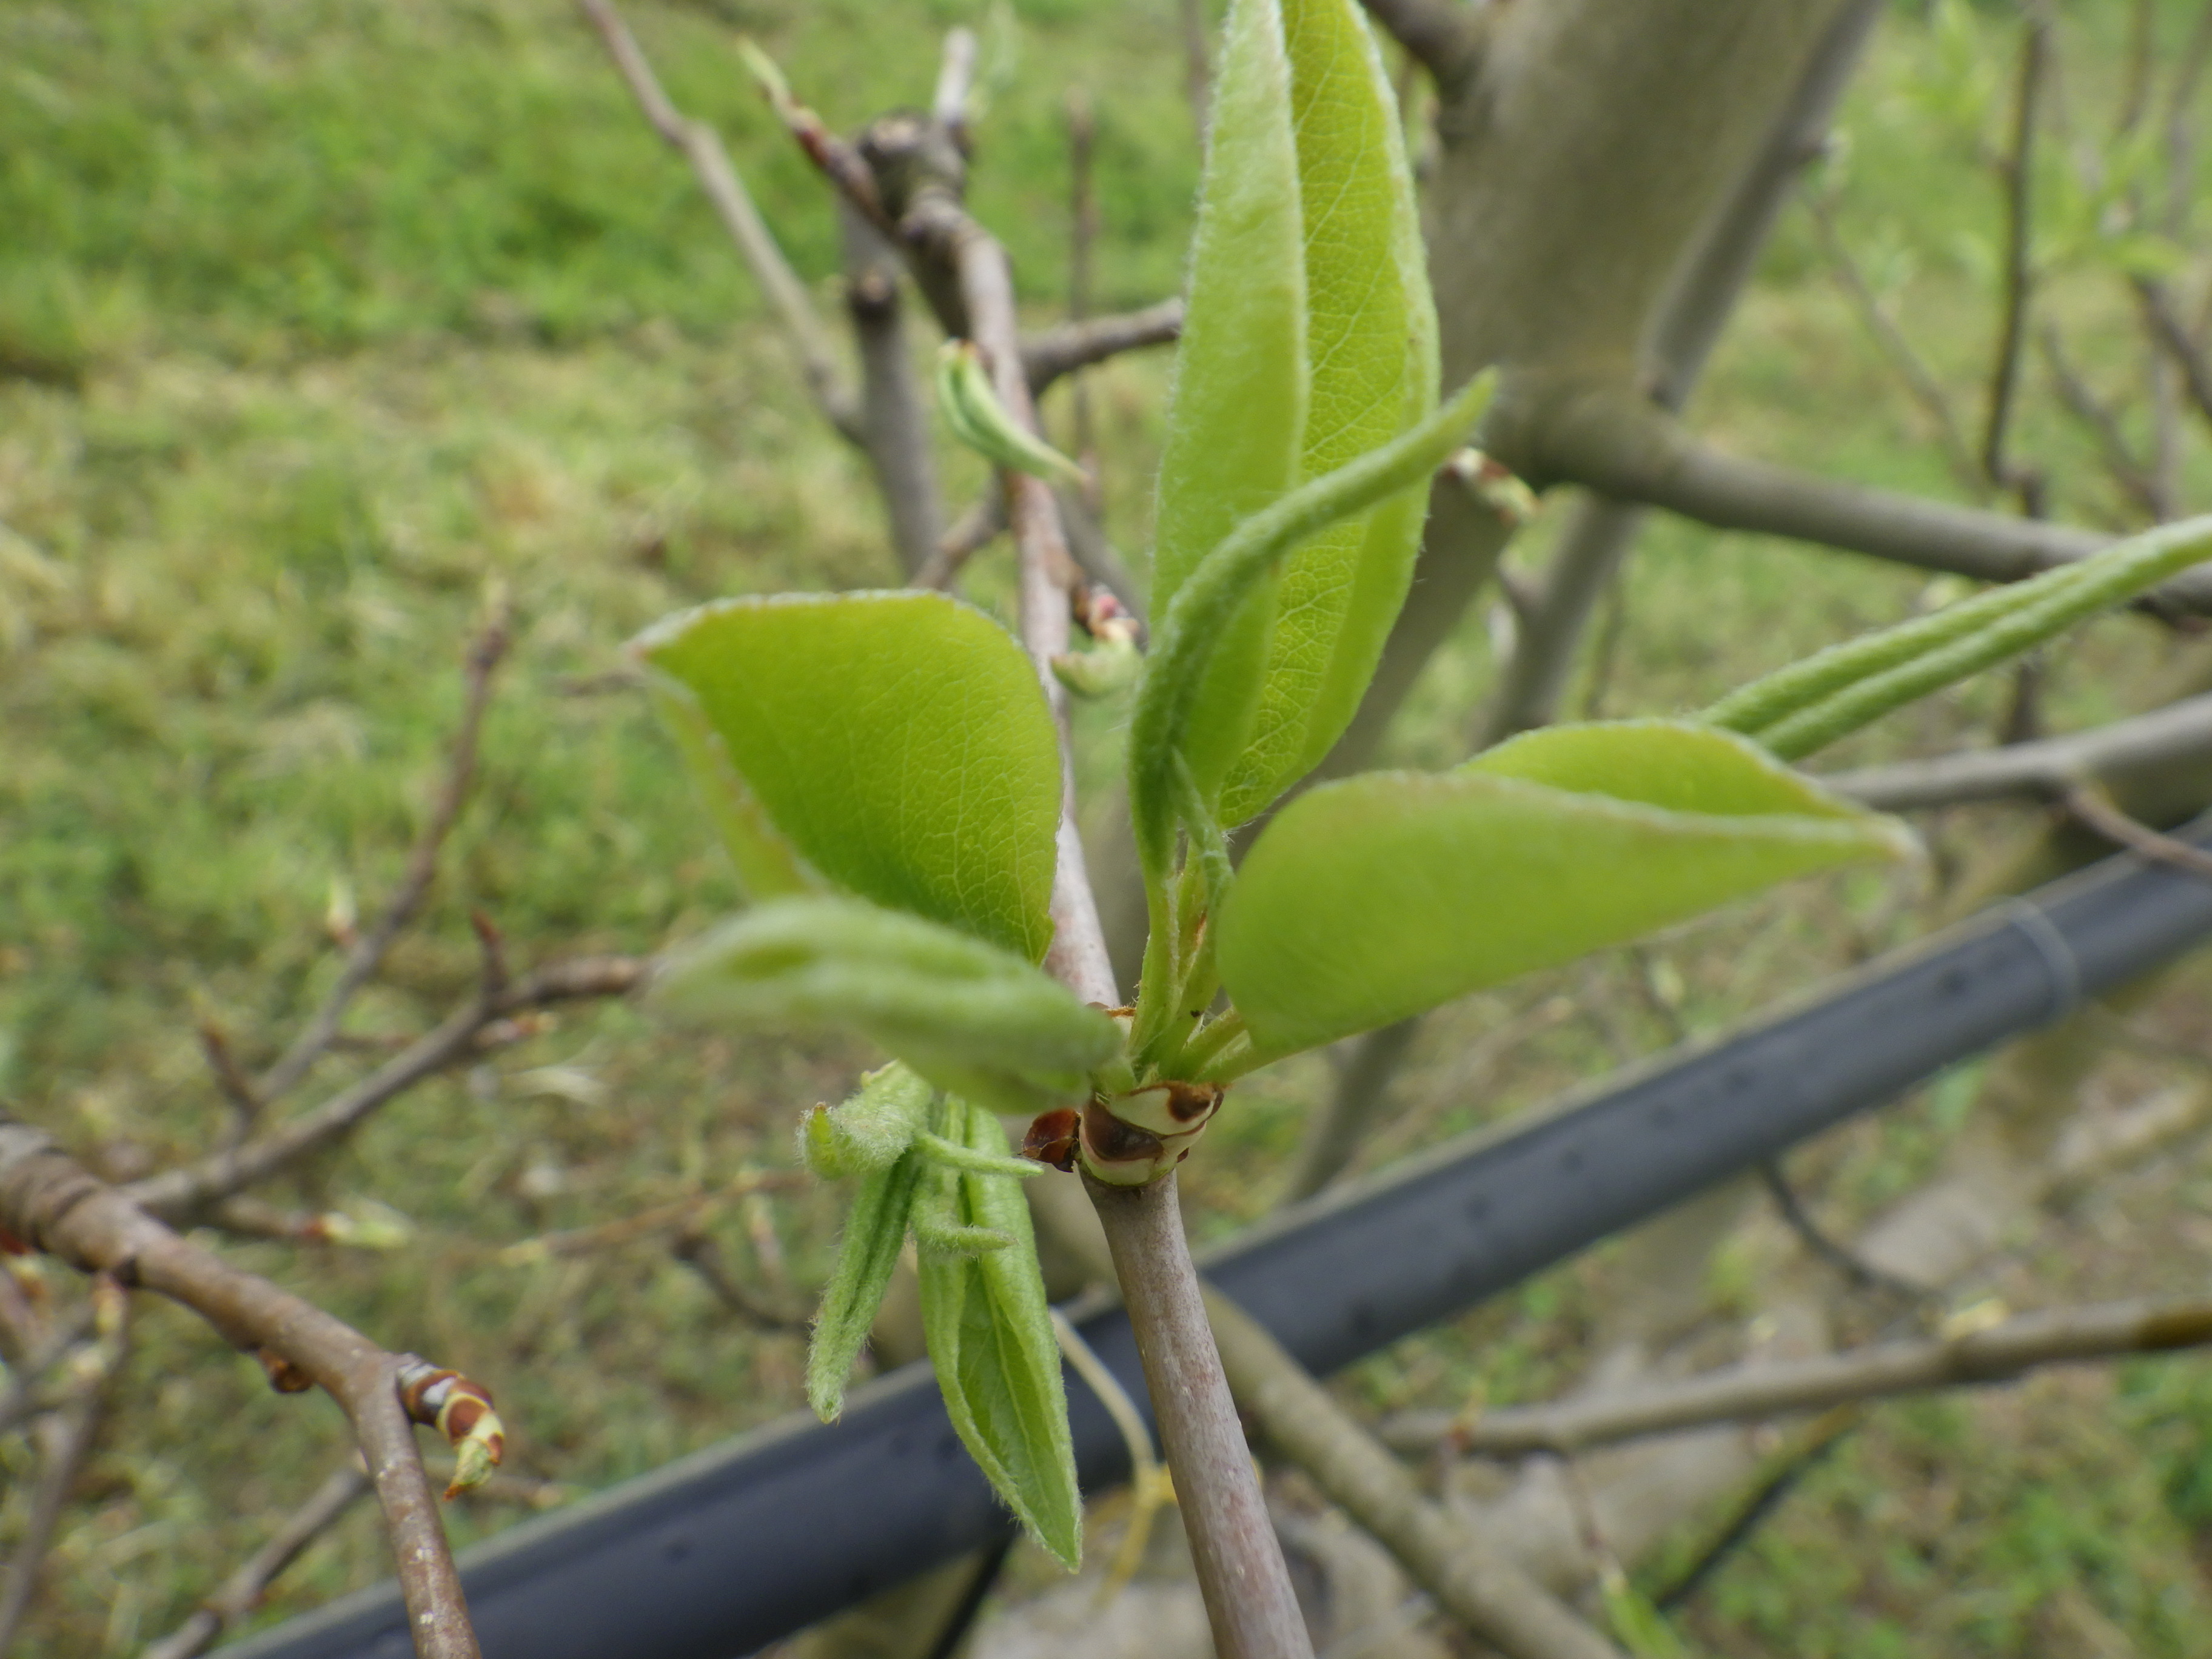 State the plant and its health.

pear, healthy
